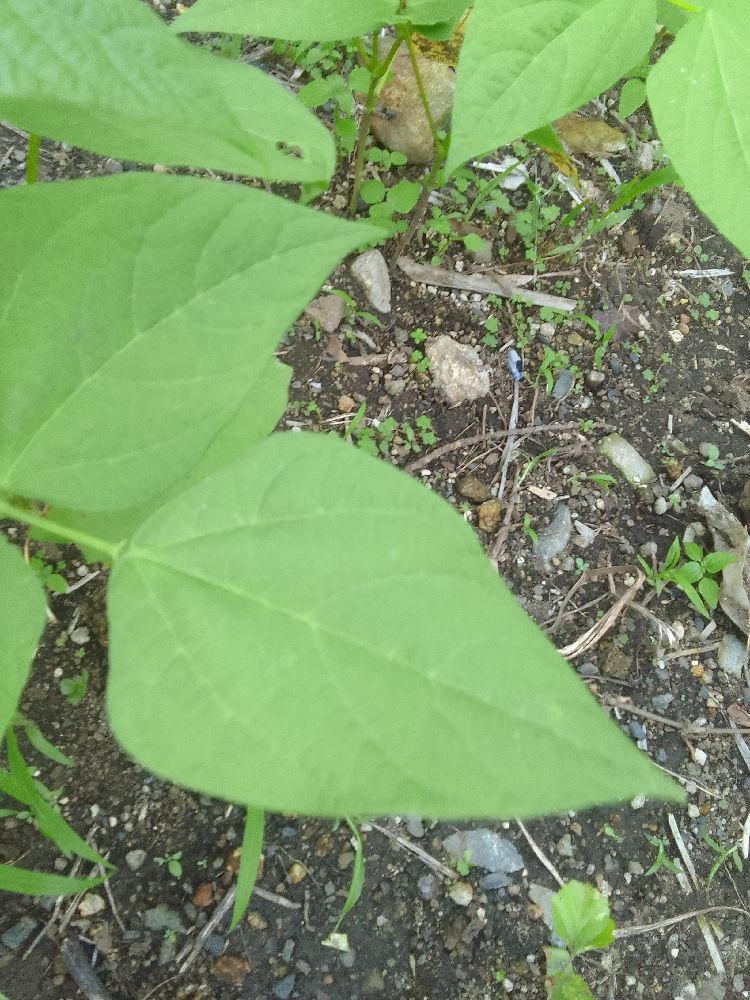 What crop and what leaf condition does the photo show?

common bean, healthy
